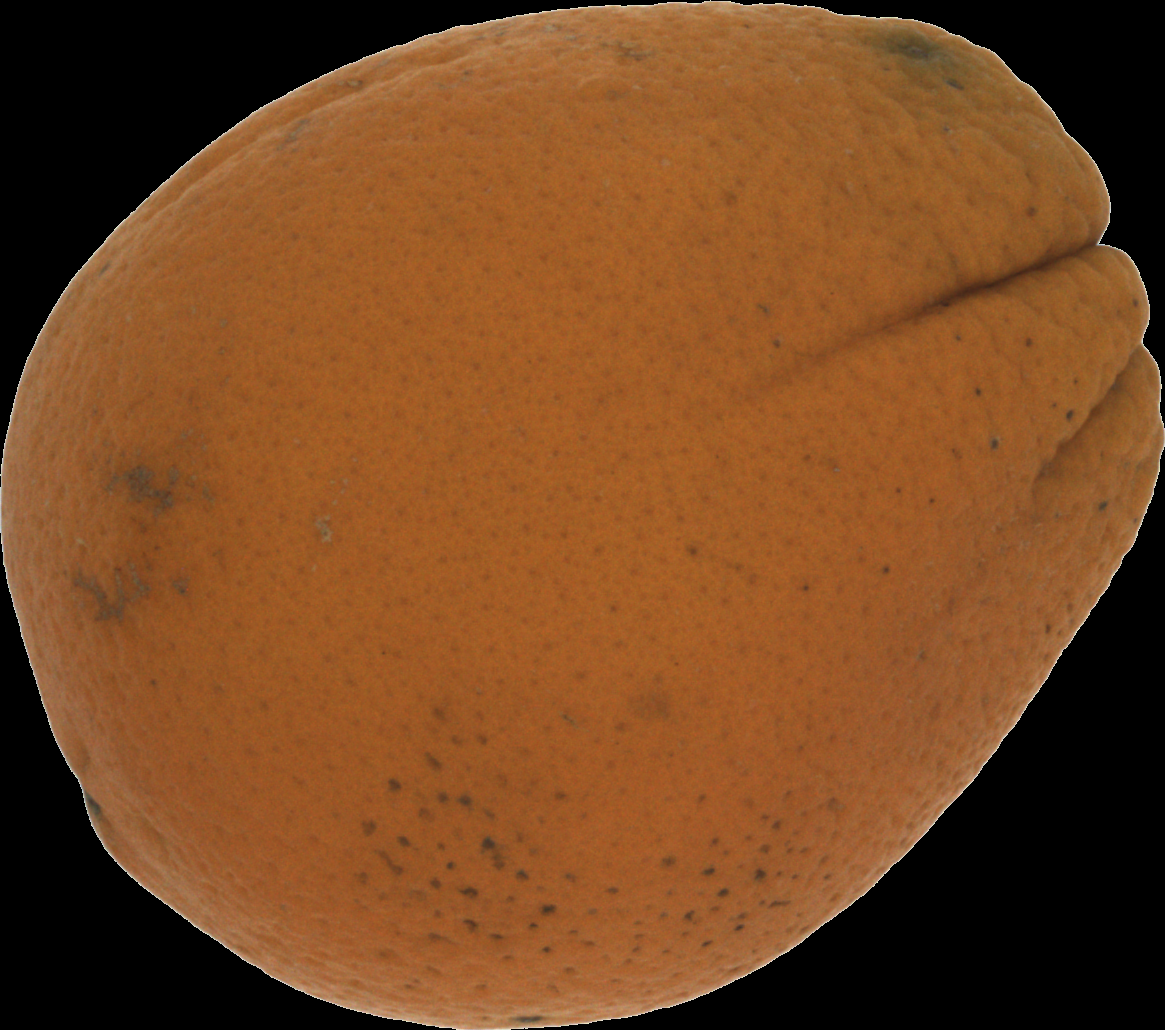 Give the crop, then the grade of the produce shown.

orange, bad
